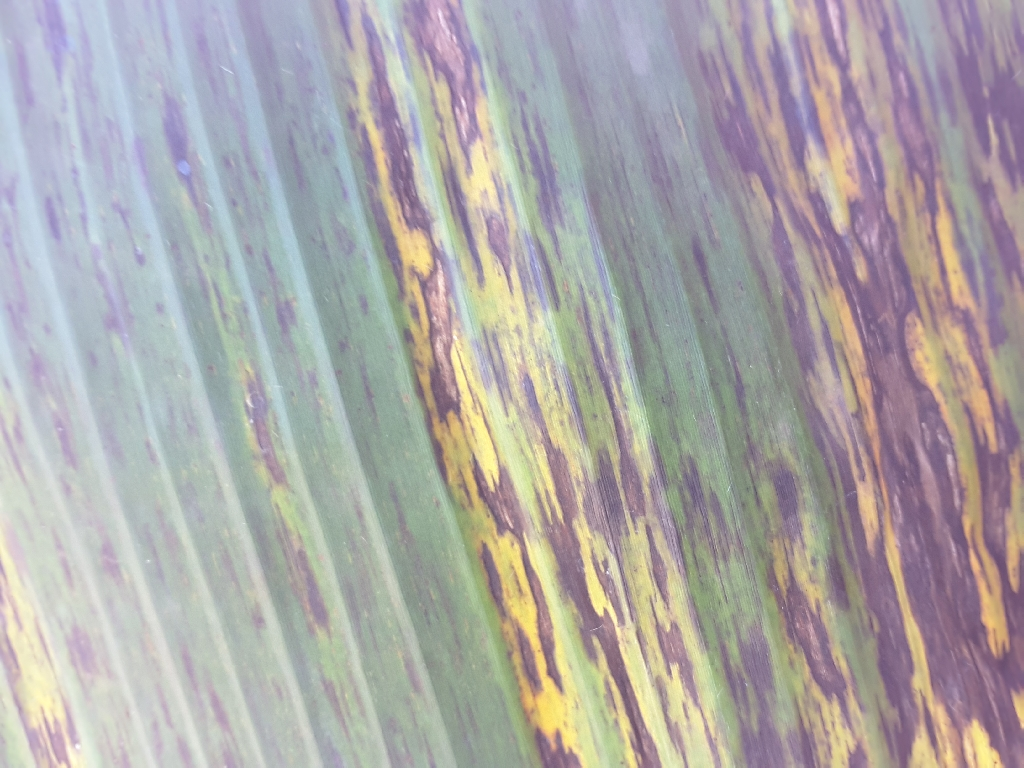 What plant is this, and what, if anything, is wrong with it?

banana, black sigatoka
